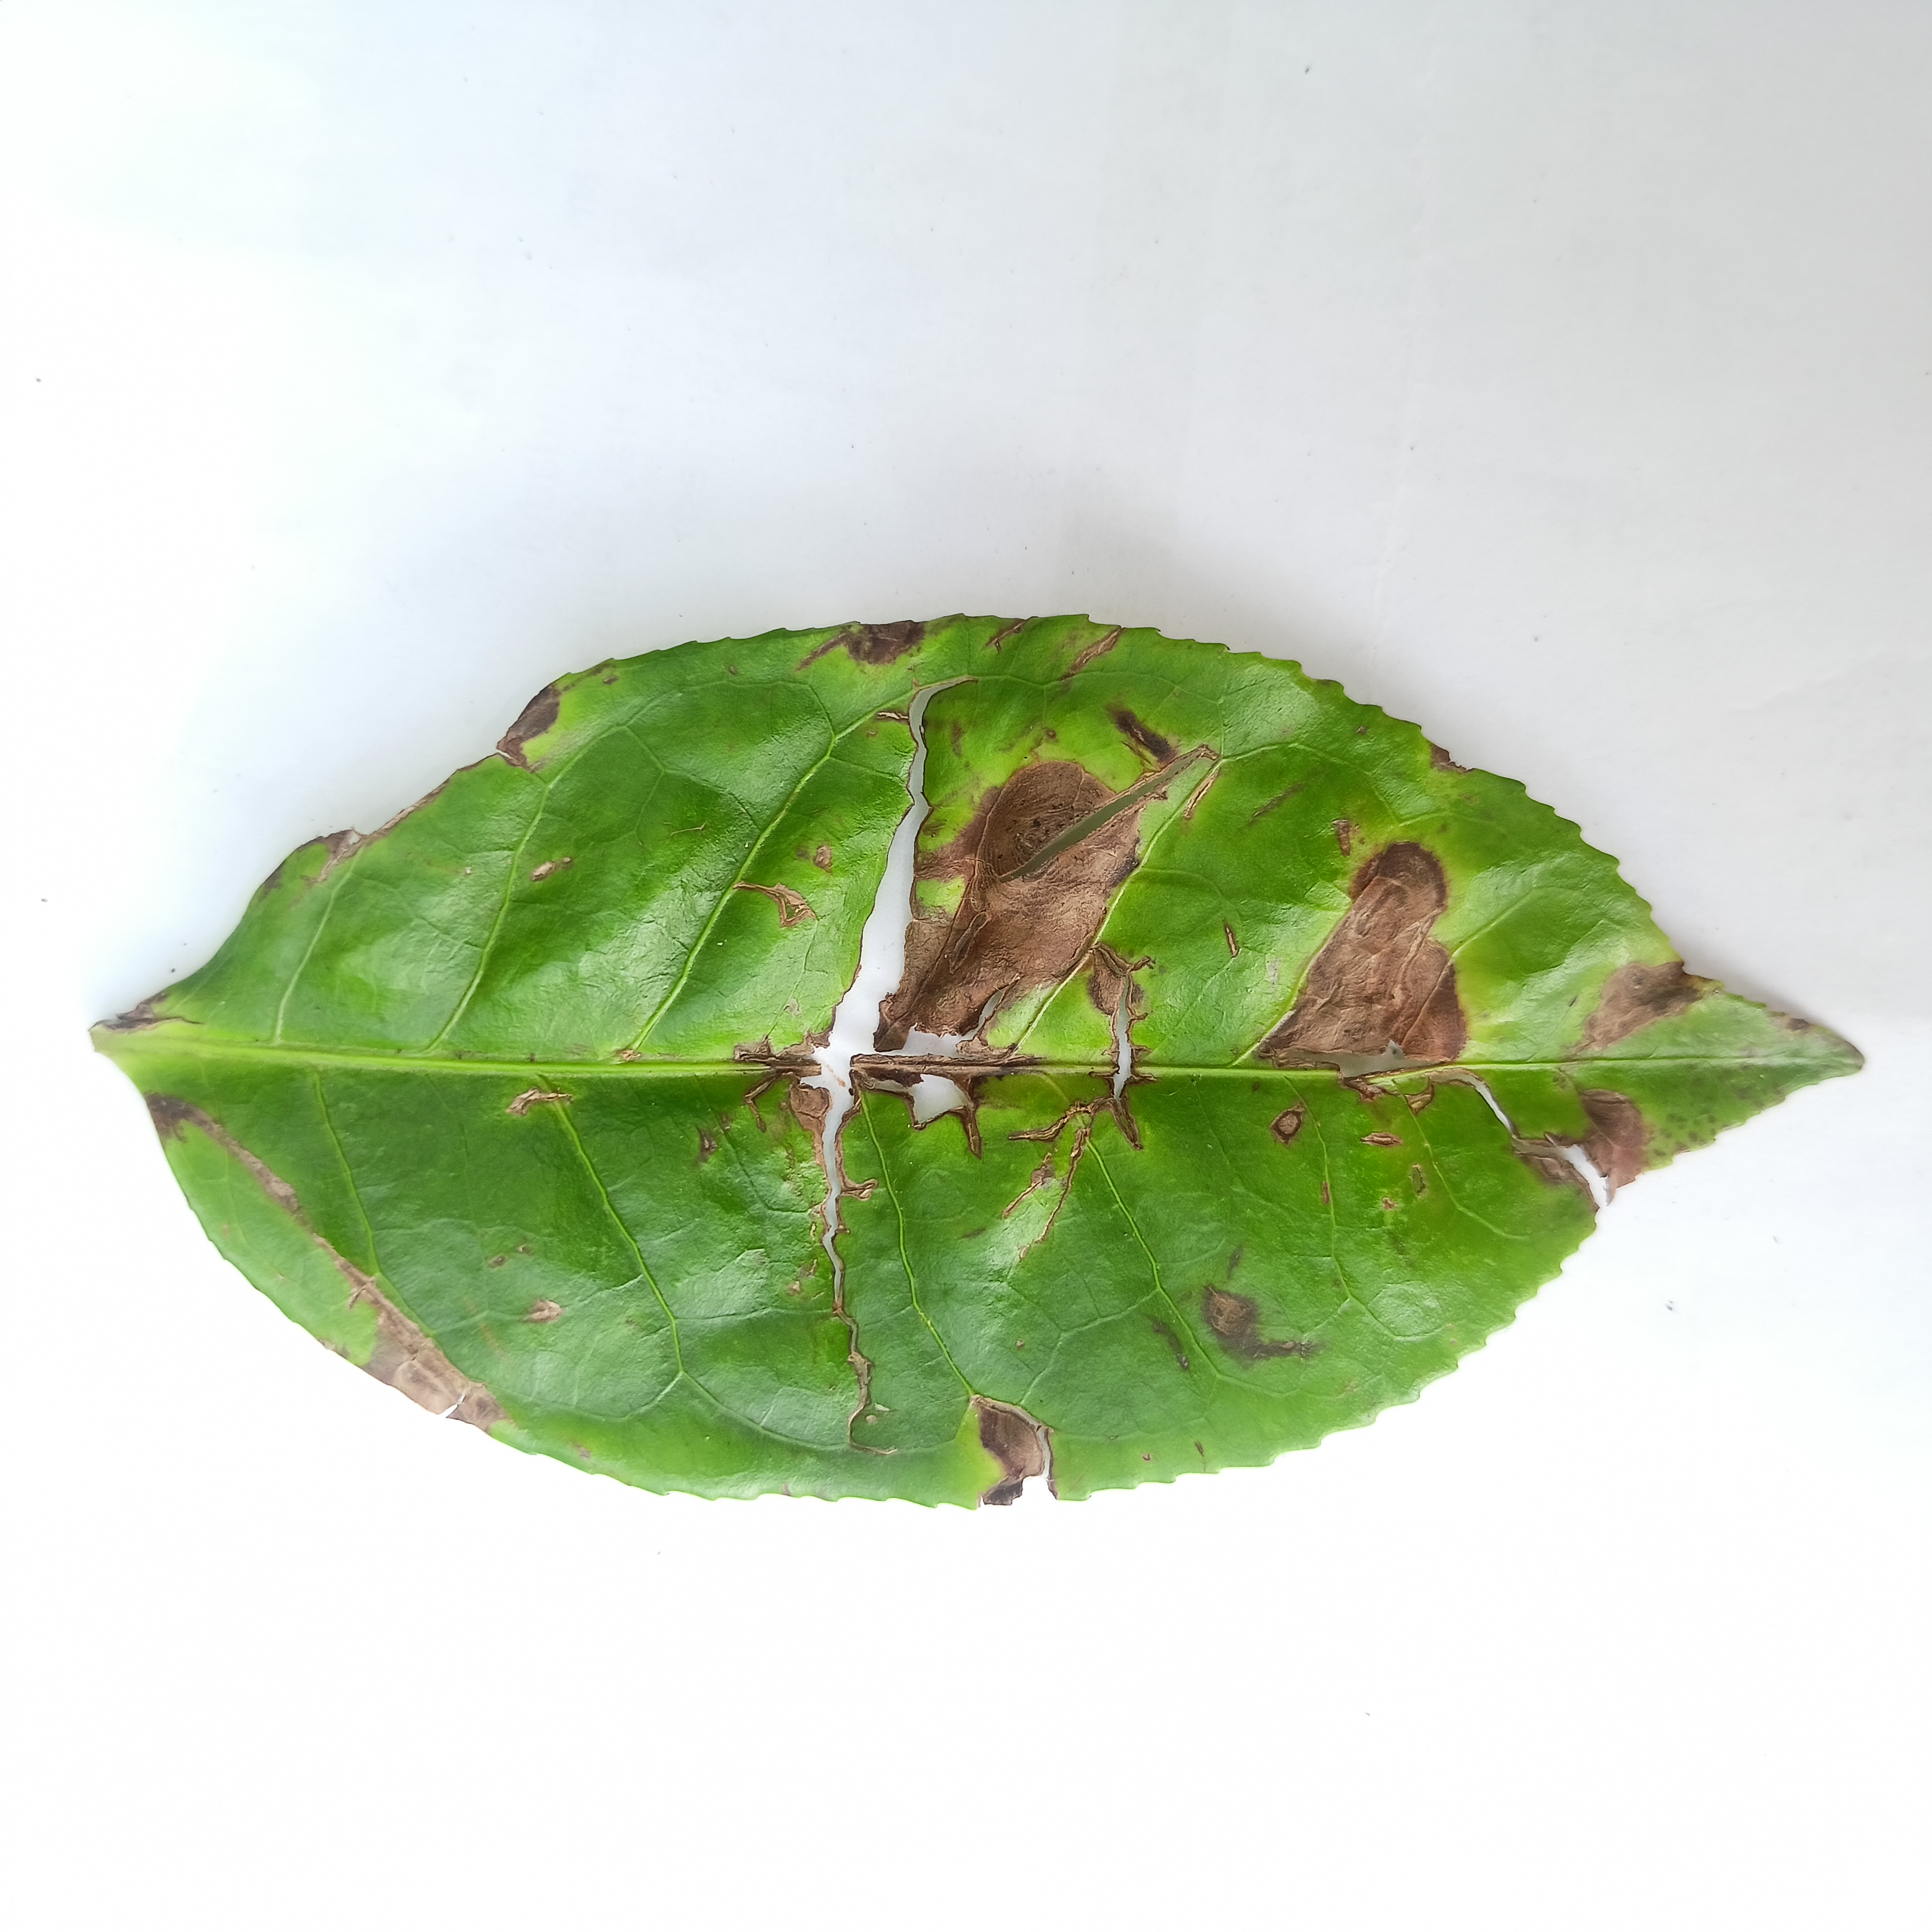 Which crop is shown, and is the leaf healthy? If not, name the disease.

tea, brown blight
